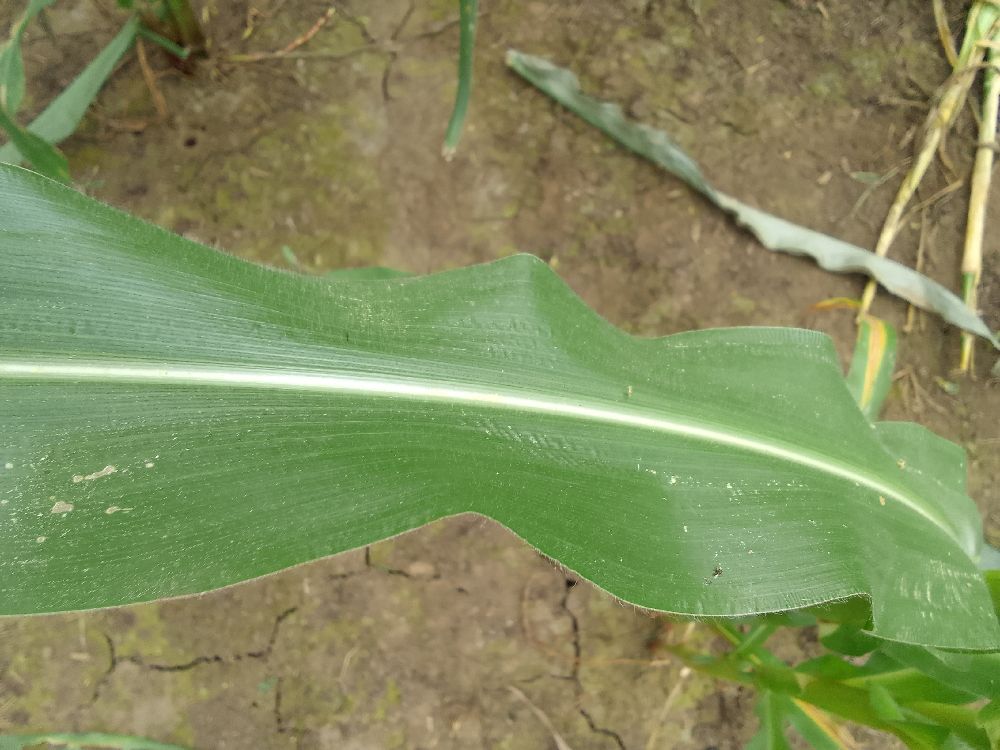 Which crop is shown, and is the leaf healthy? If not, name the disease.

maize, healthy
